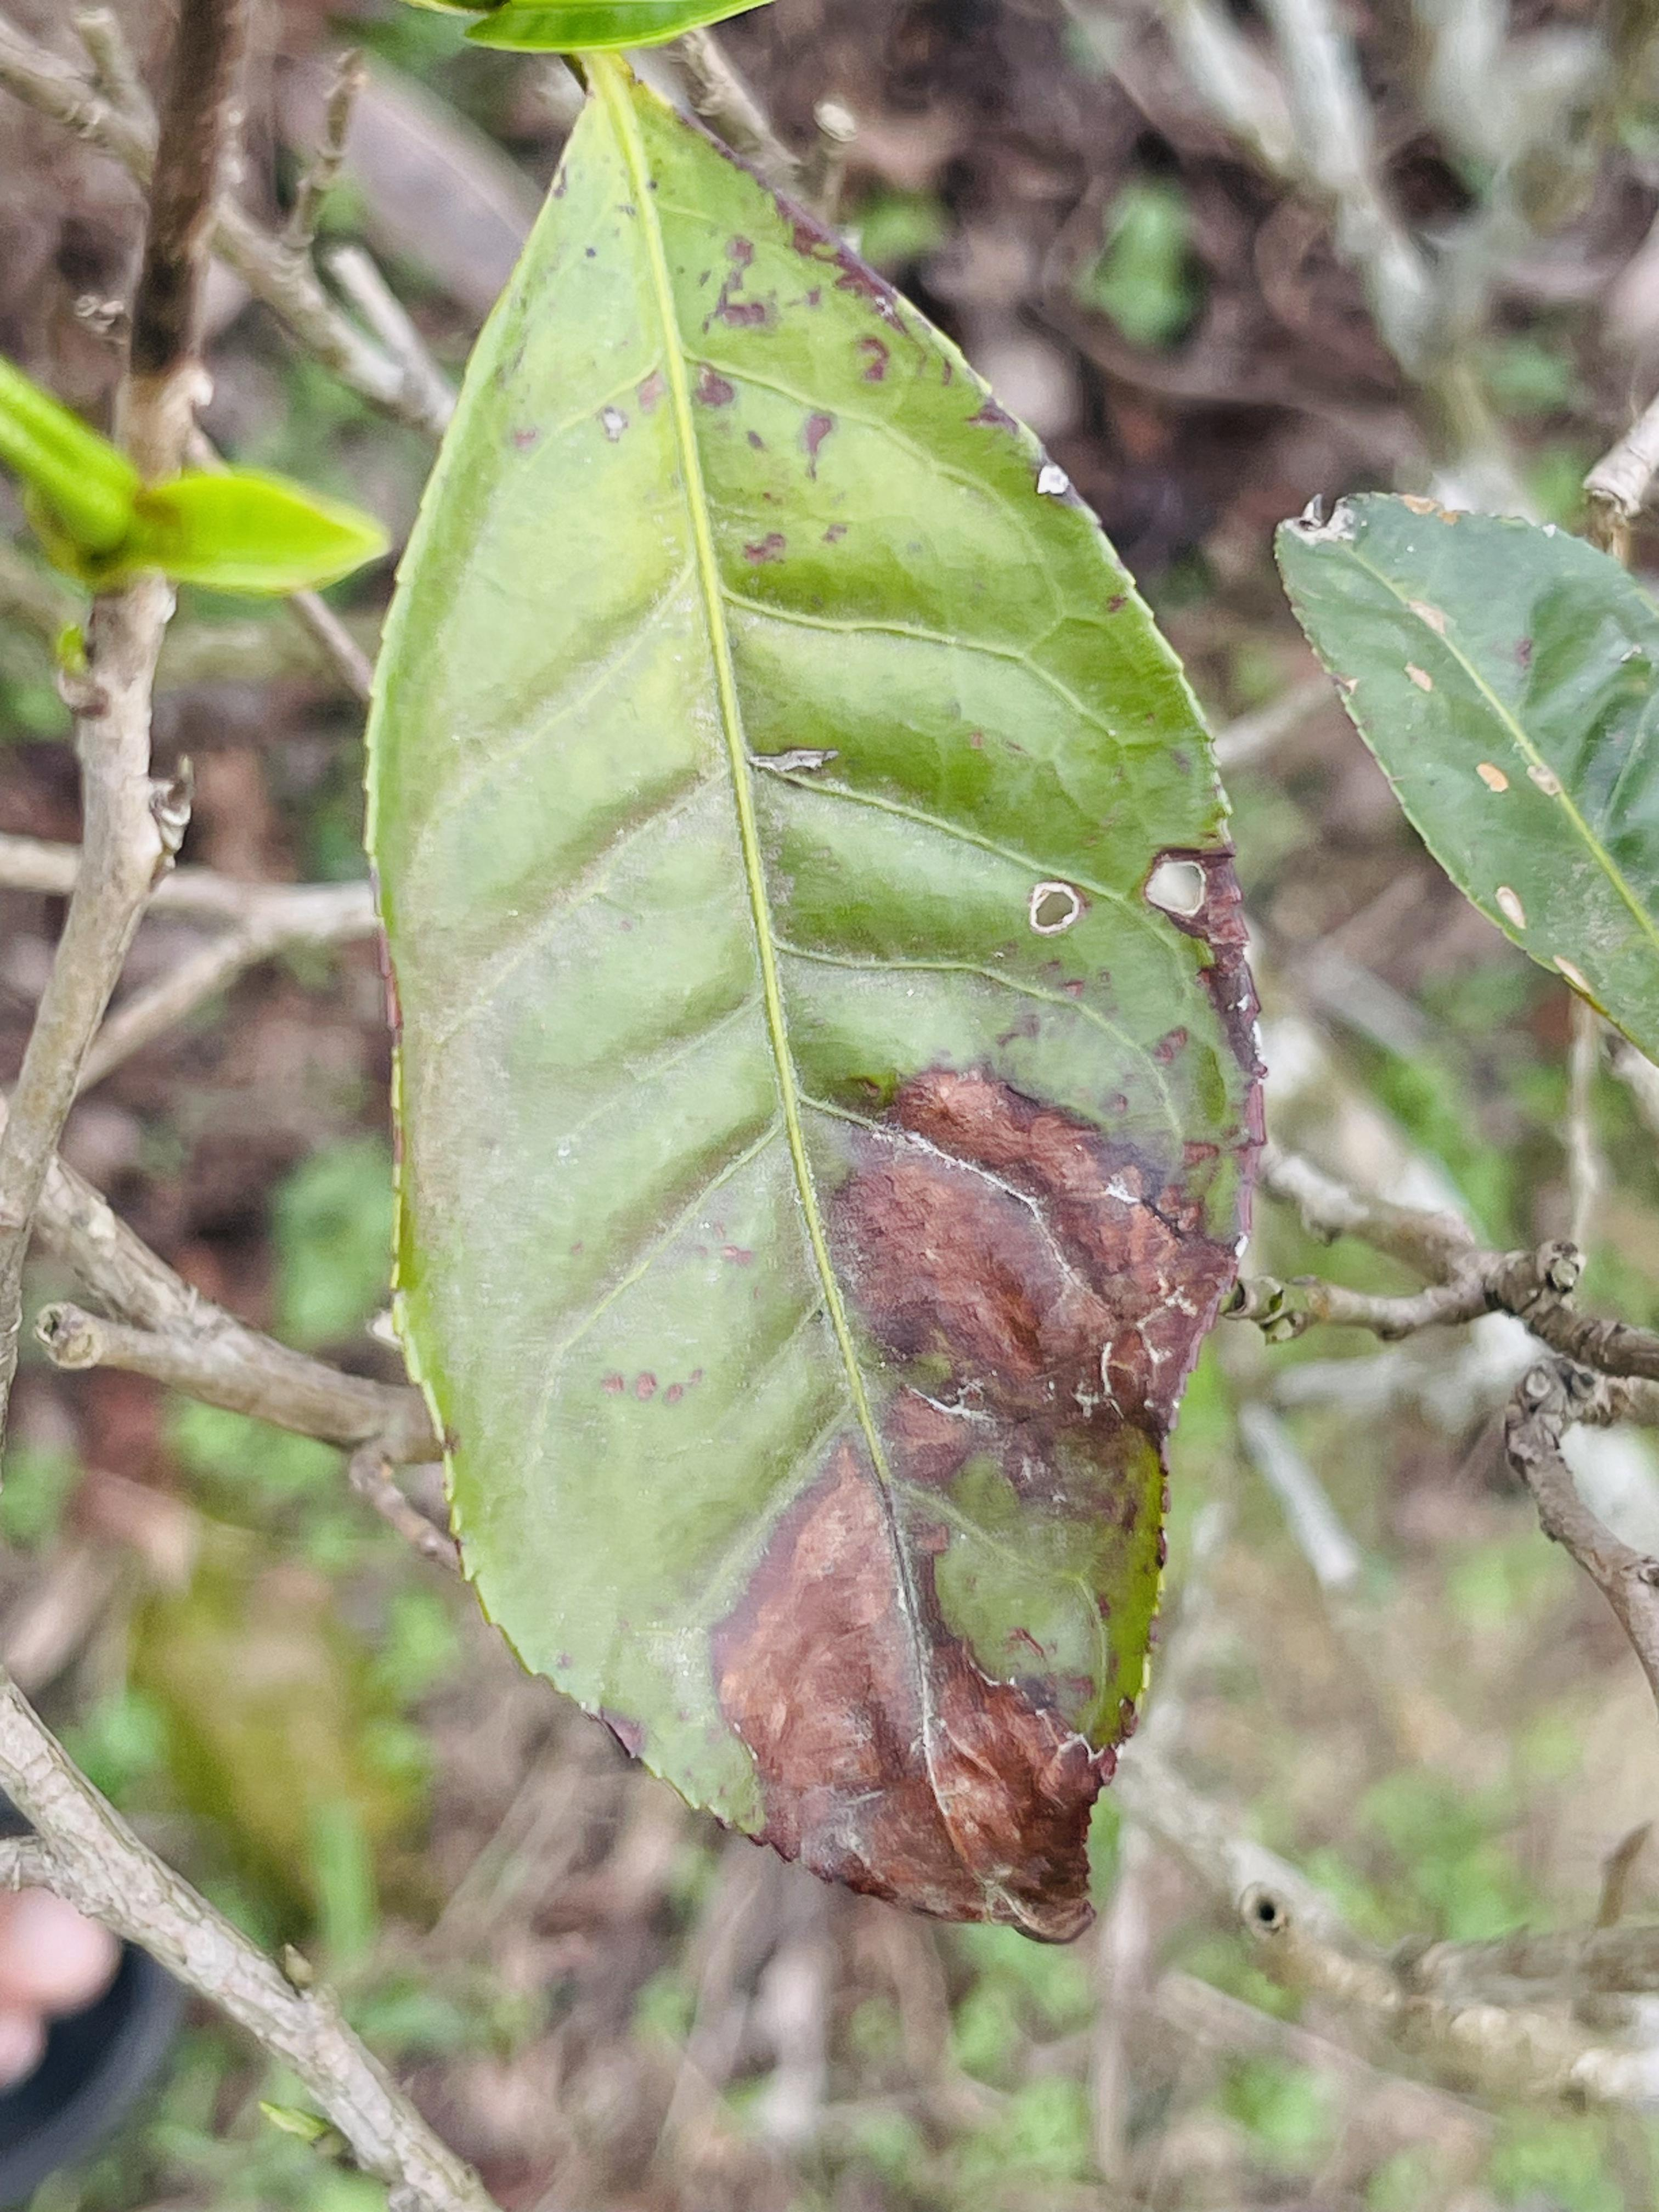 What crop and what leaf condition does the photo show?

tea, blight
